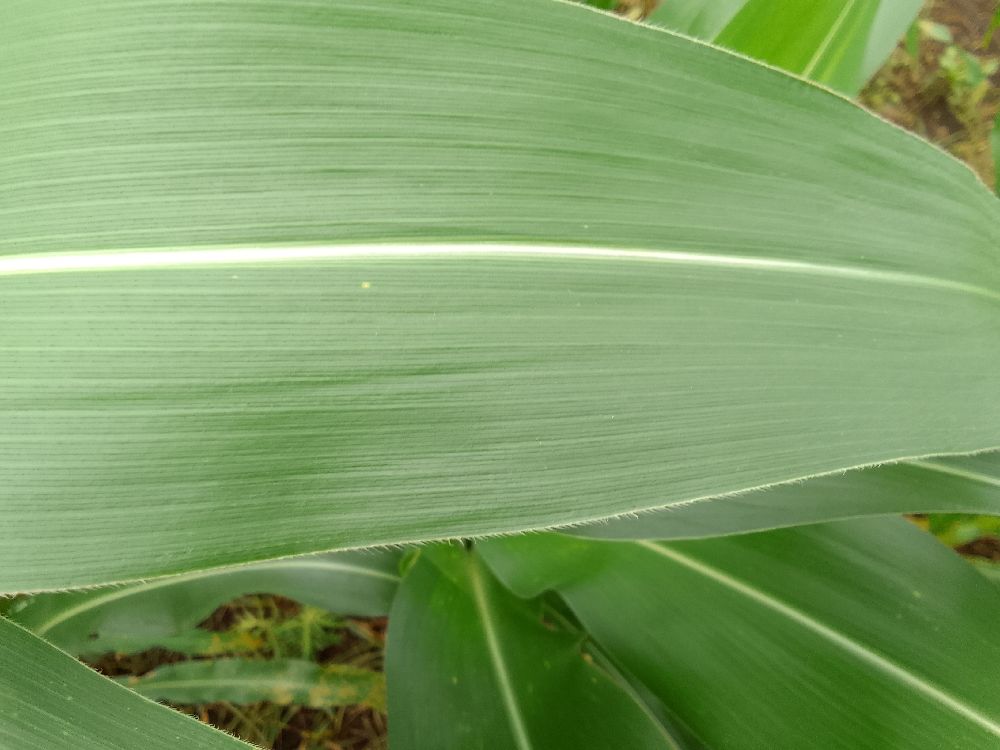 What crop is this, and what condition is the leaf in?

maize, healthy
